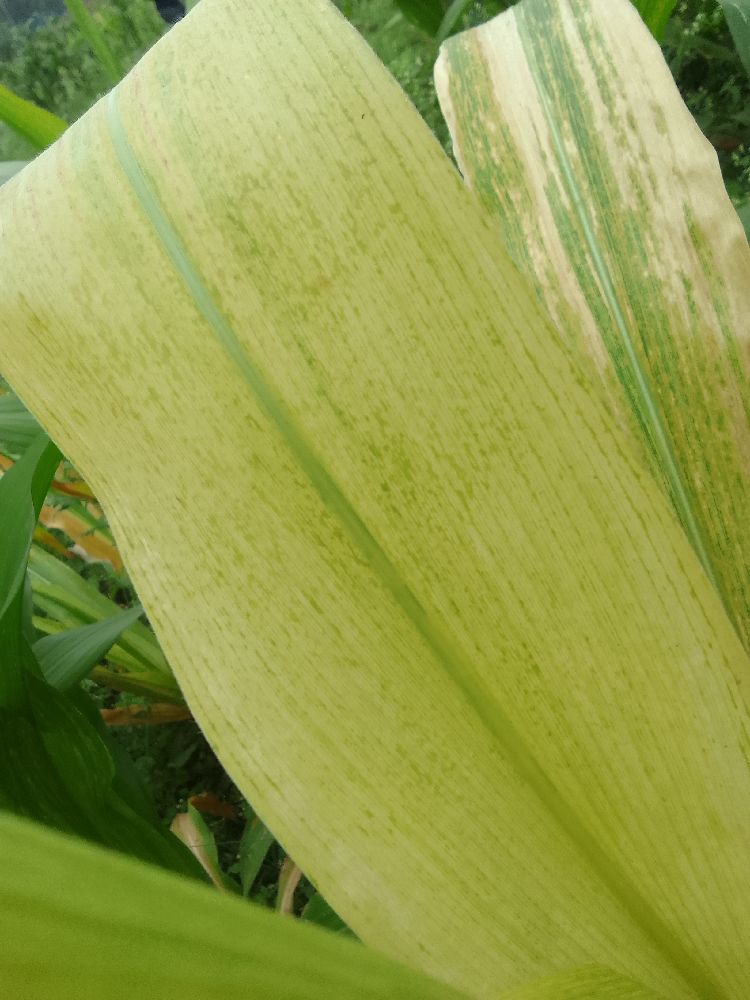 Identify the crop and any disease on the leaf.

maize, maize lethal necrosis
